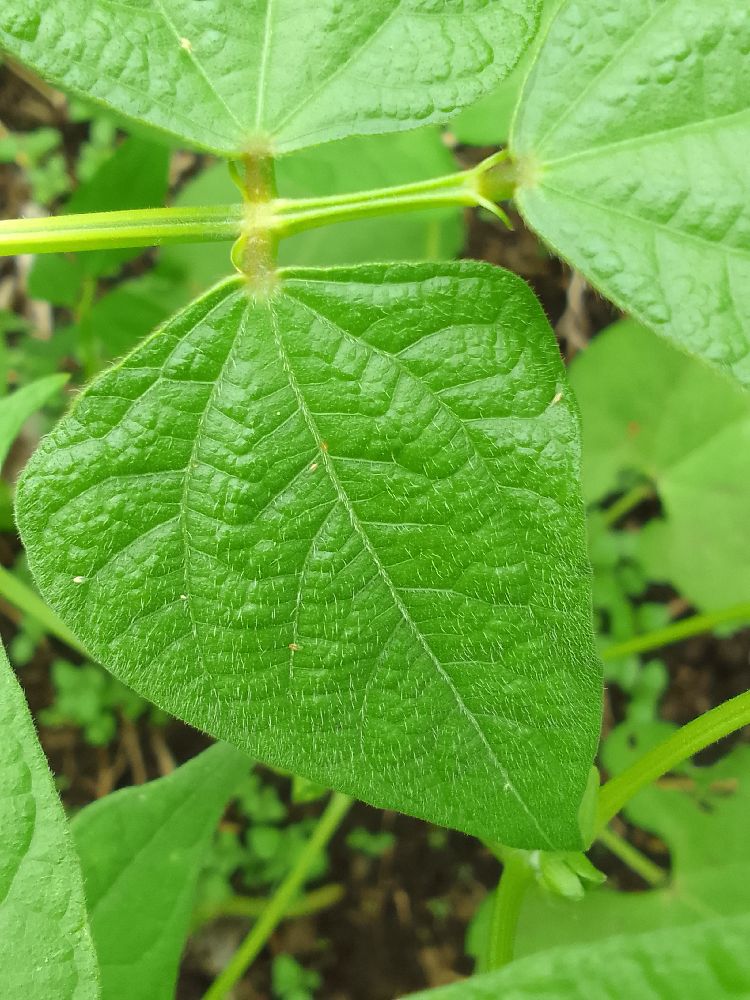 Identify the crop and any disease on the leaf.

common bean, healthy
